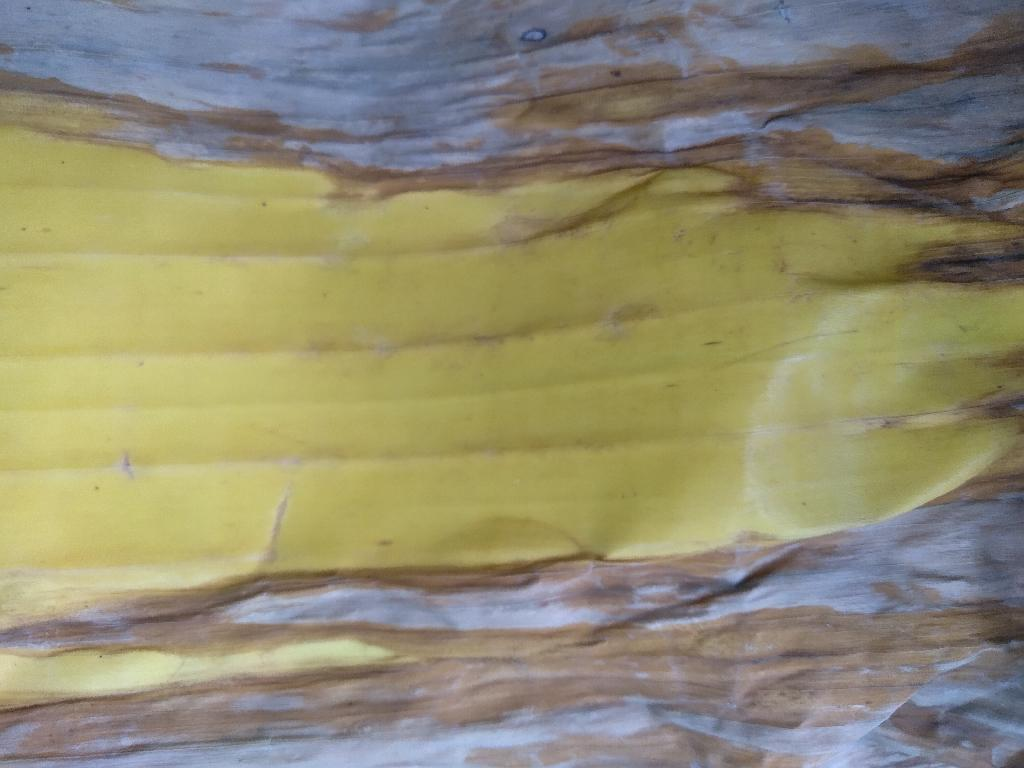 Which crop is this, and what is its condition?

banana, fusarium wilt race 1
